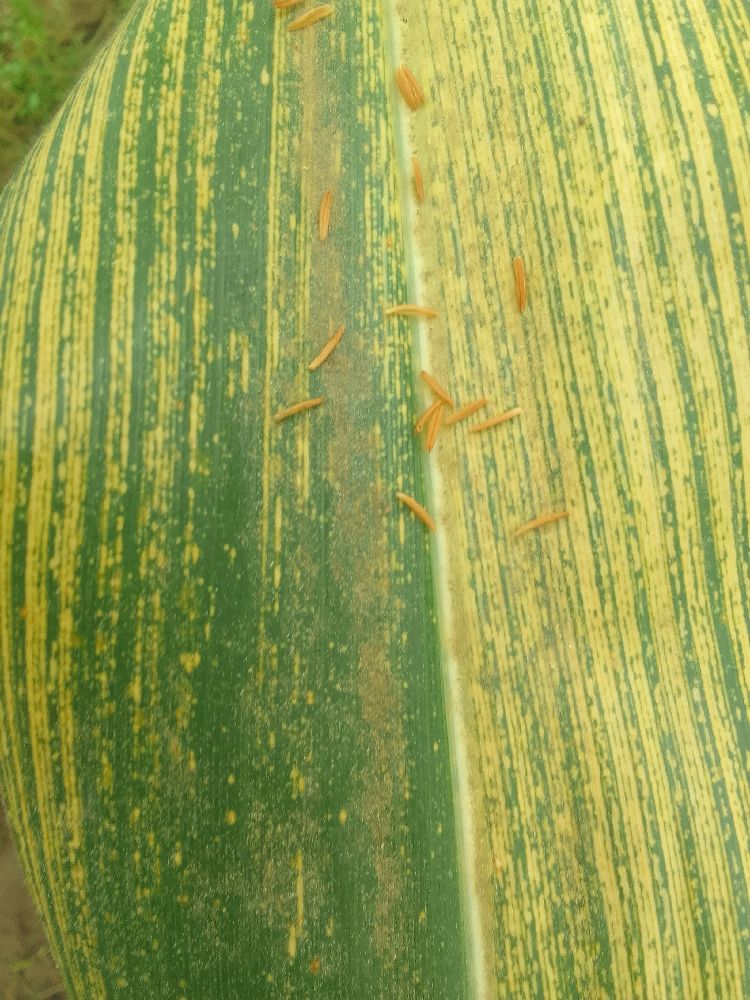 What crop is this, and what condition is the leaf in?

maize, maize streak virus
